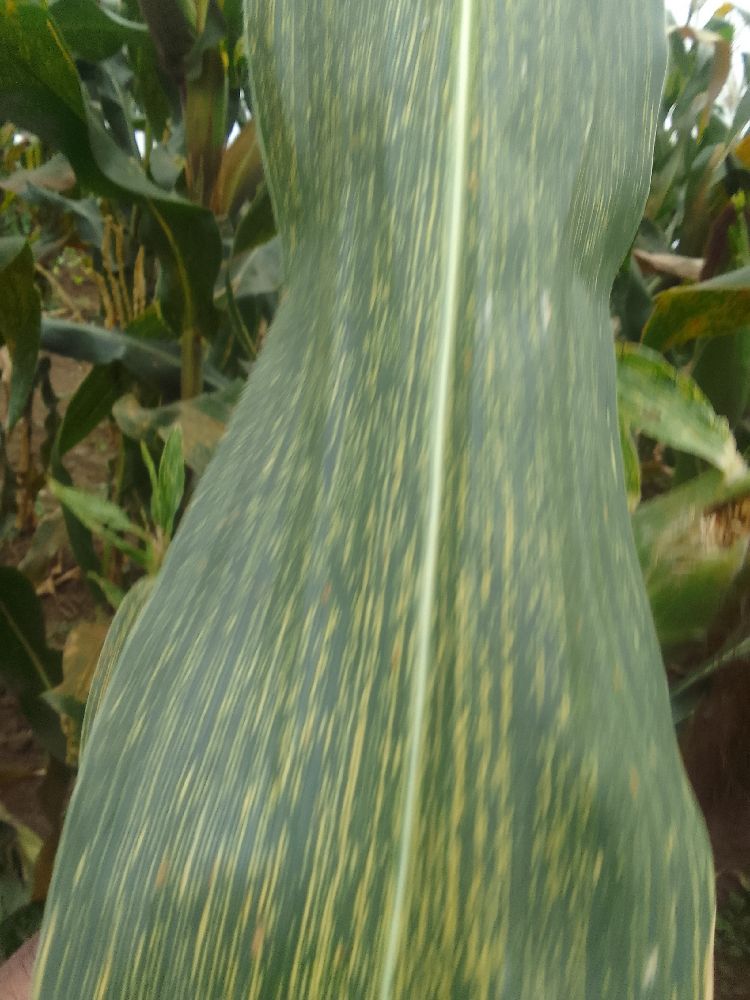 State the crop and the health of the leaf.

maize, maize streak virus
